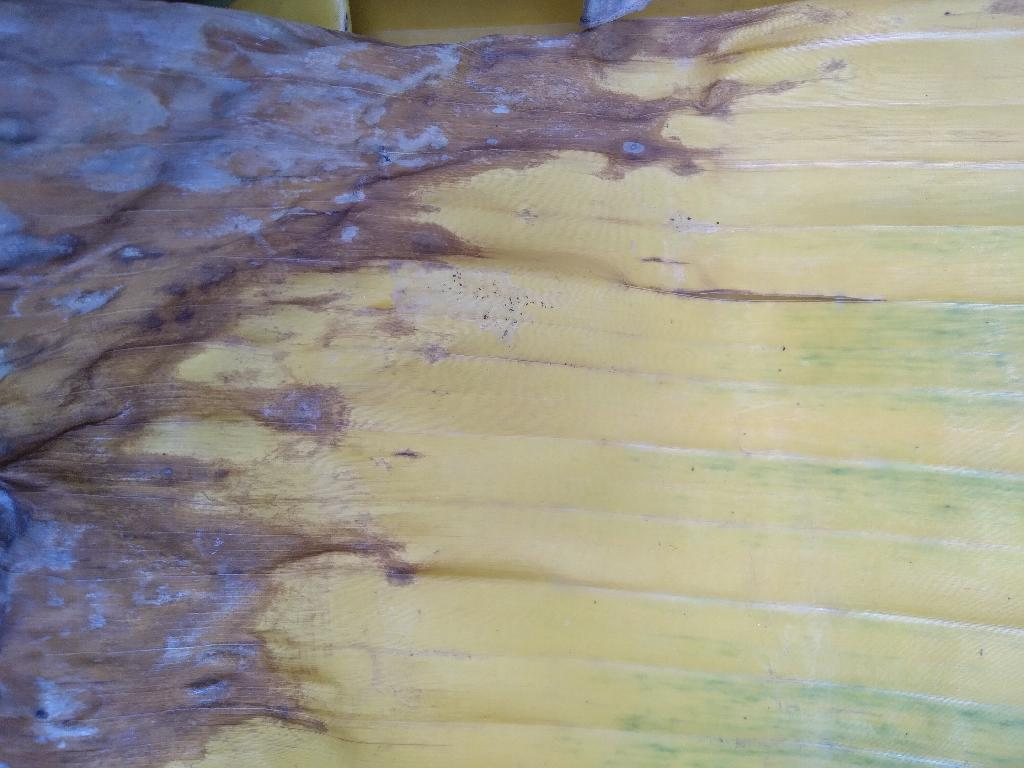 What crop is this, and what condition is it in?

banana, fusarium wilt race 1
